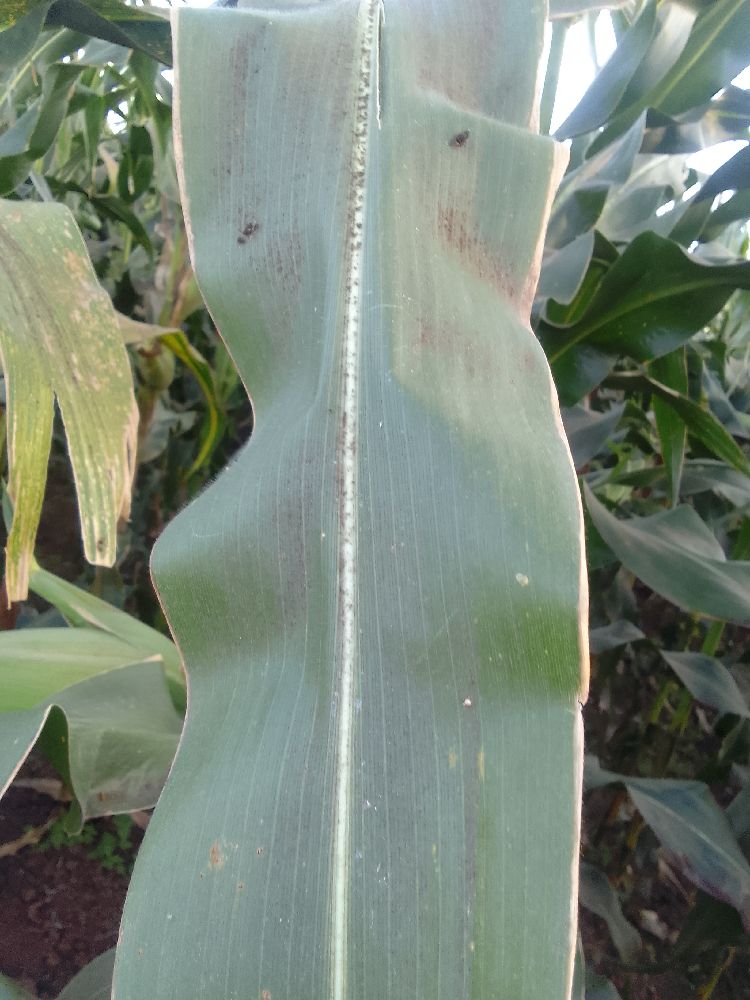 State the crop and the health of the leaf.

maize, healthy
